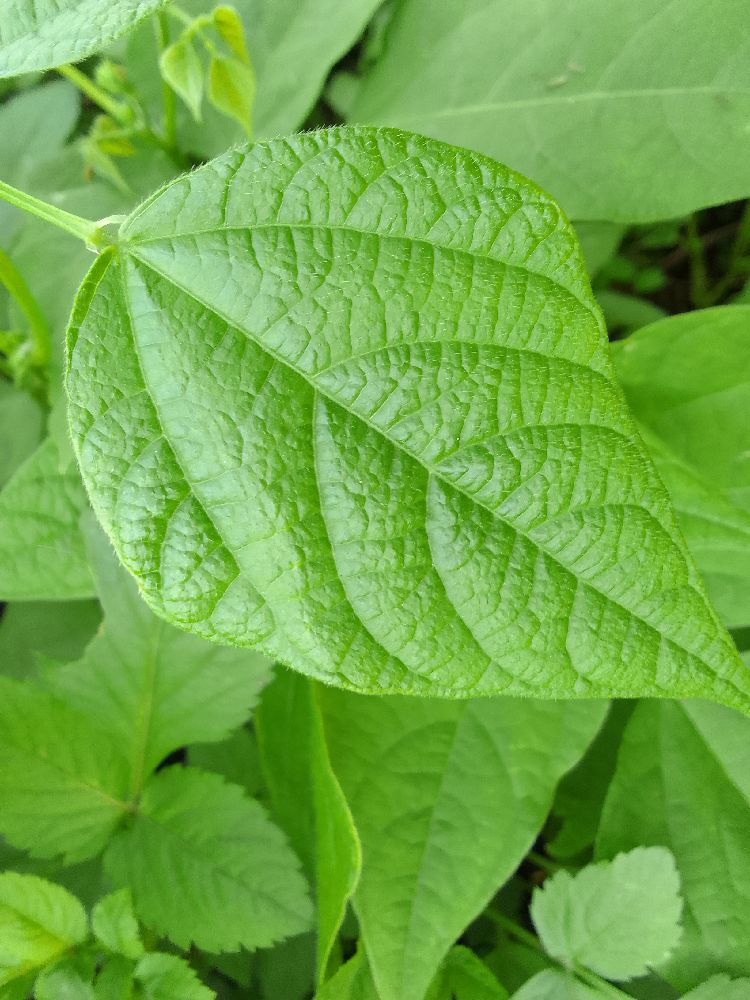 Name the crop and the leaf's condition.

common bean, healthy
